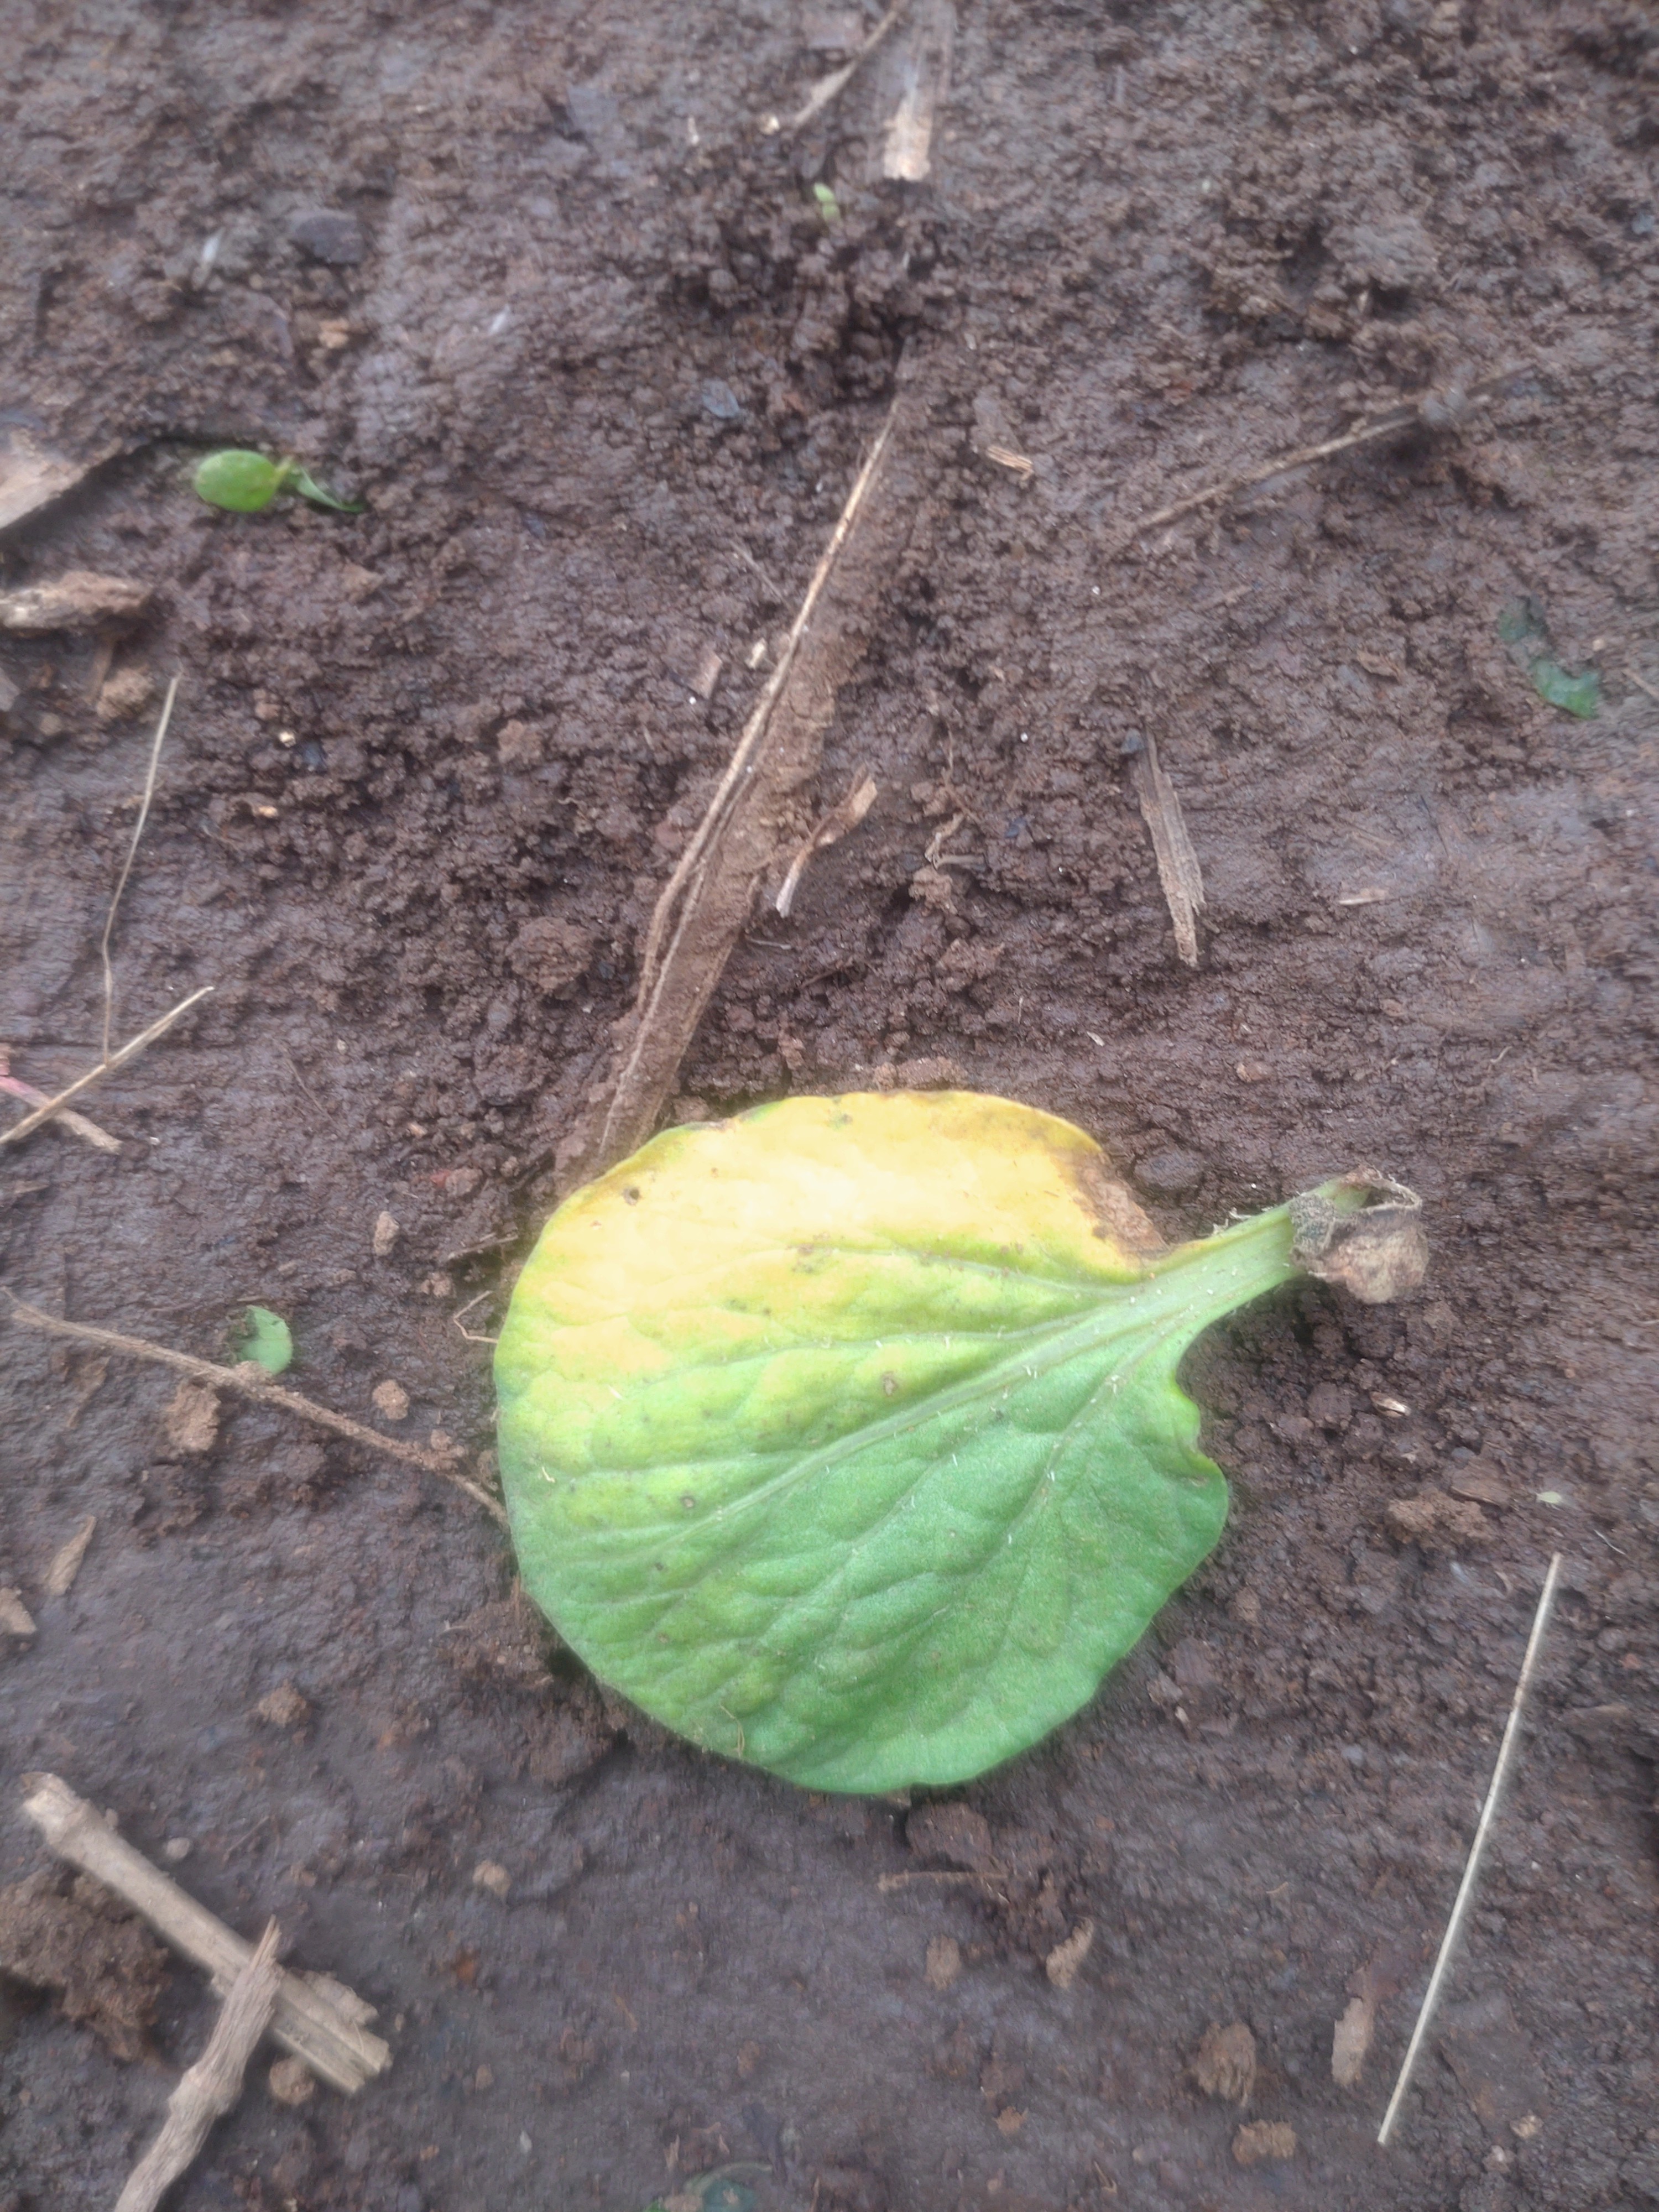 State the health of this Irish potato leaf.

late blight
